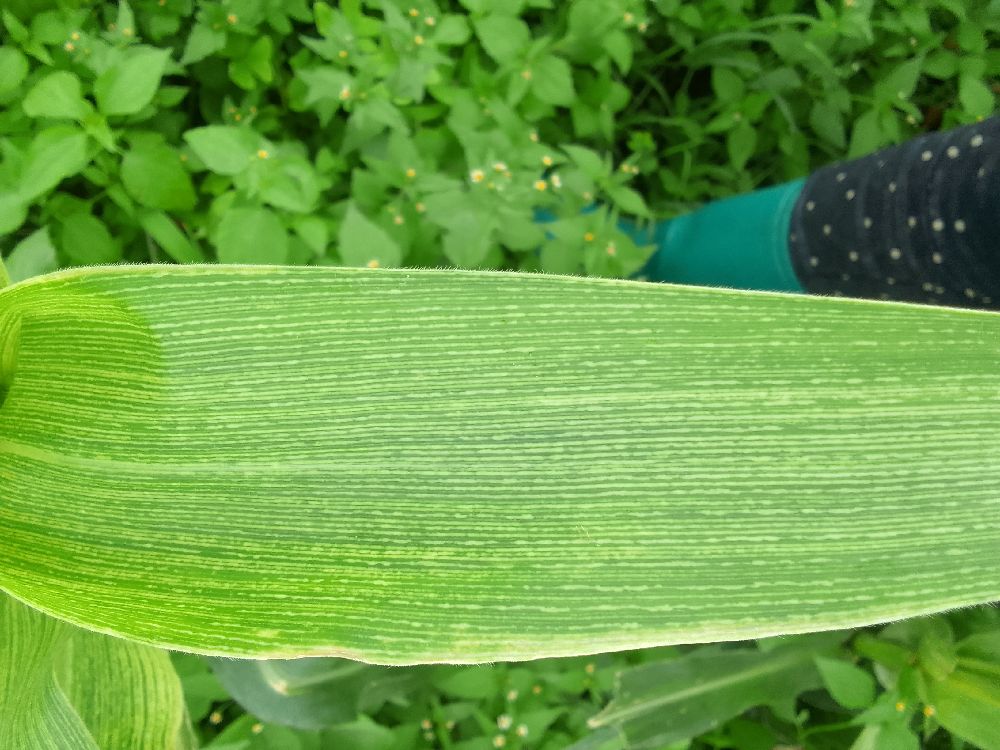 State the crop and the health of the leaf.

maize, maize streak virus
